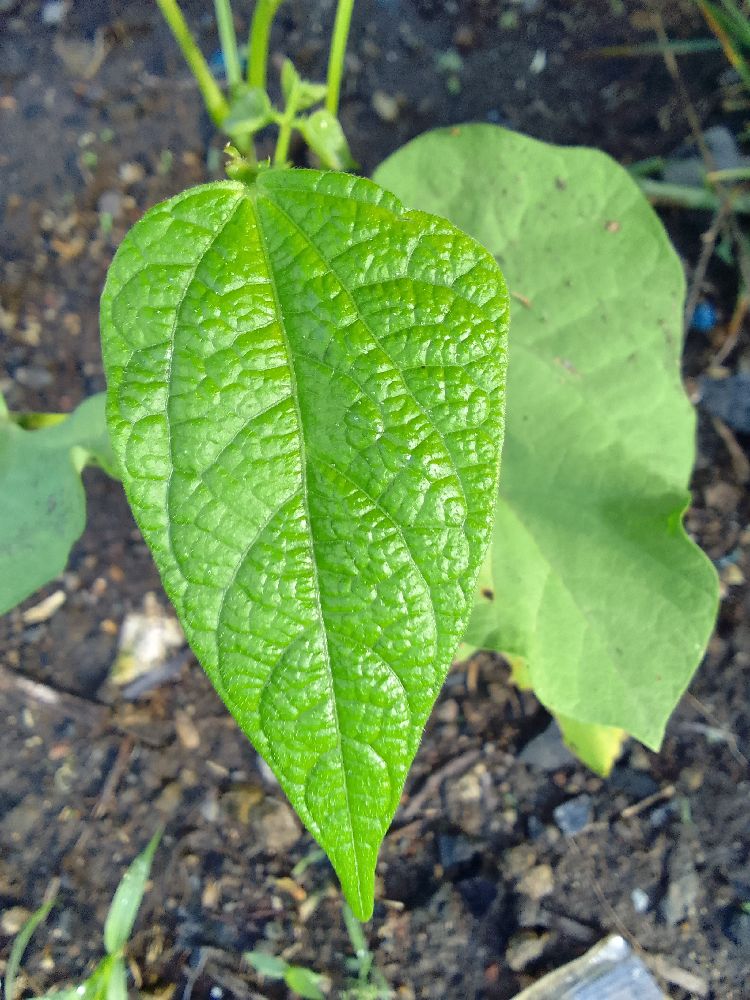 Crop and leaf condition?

common bean, healthy
